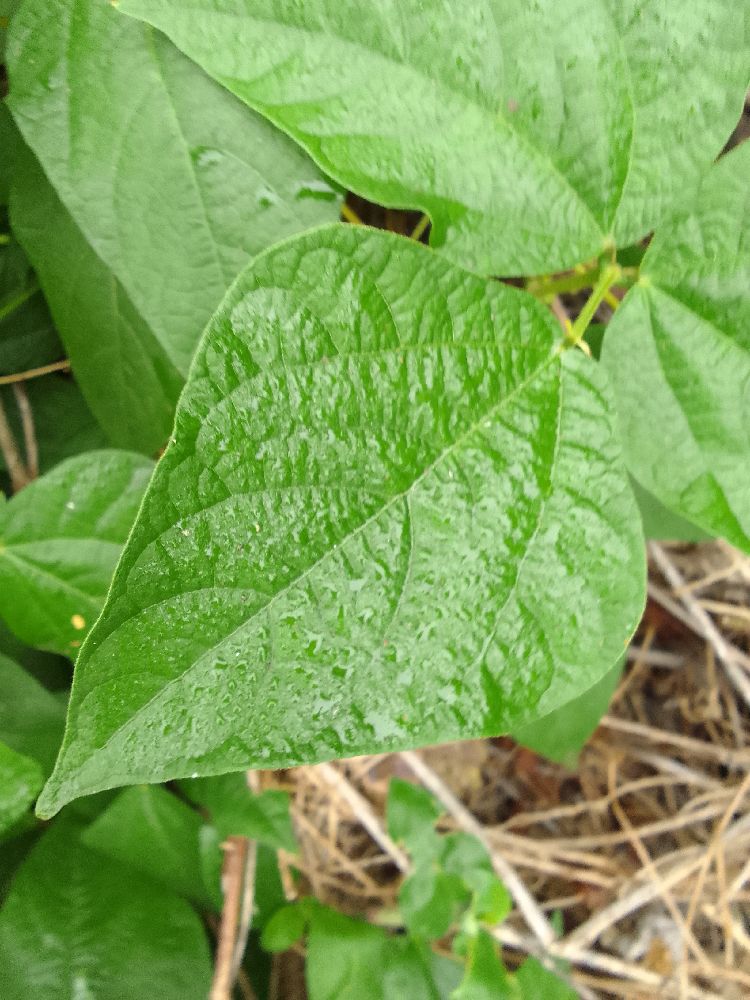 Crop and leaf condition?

common bean, healthy
